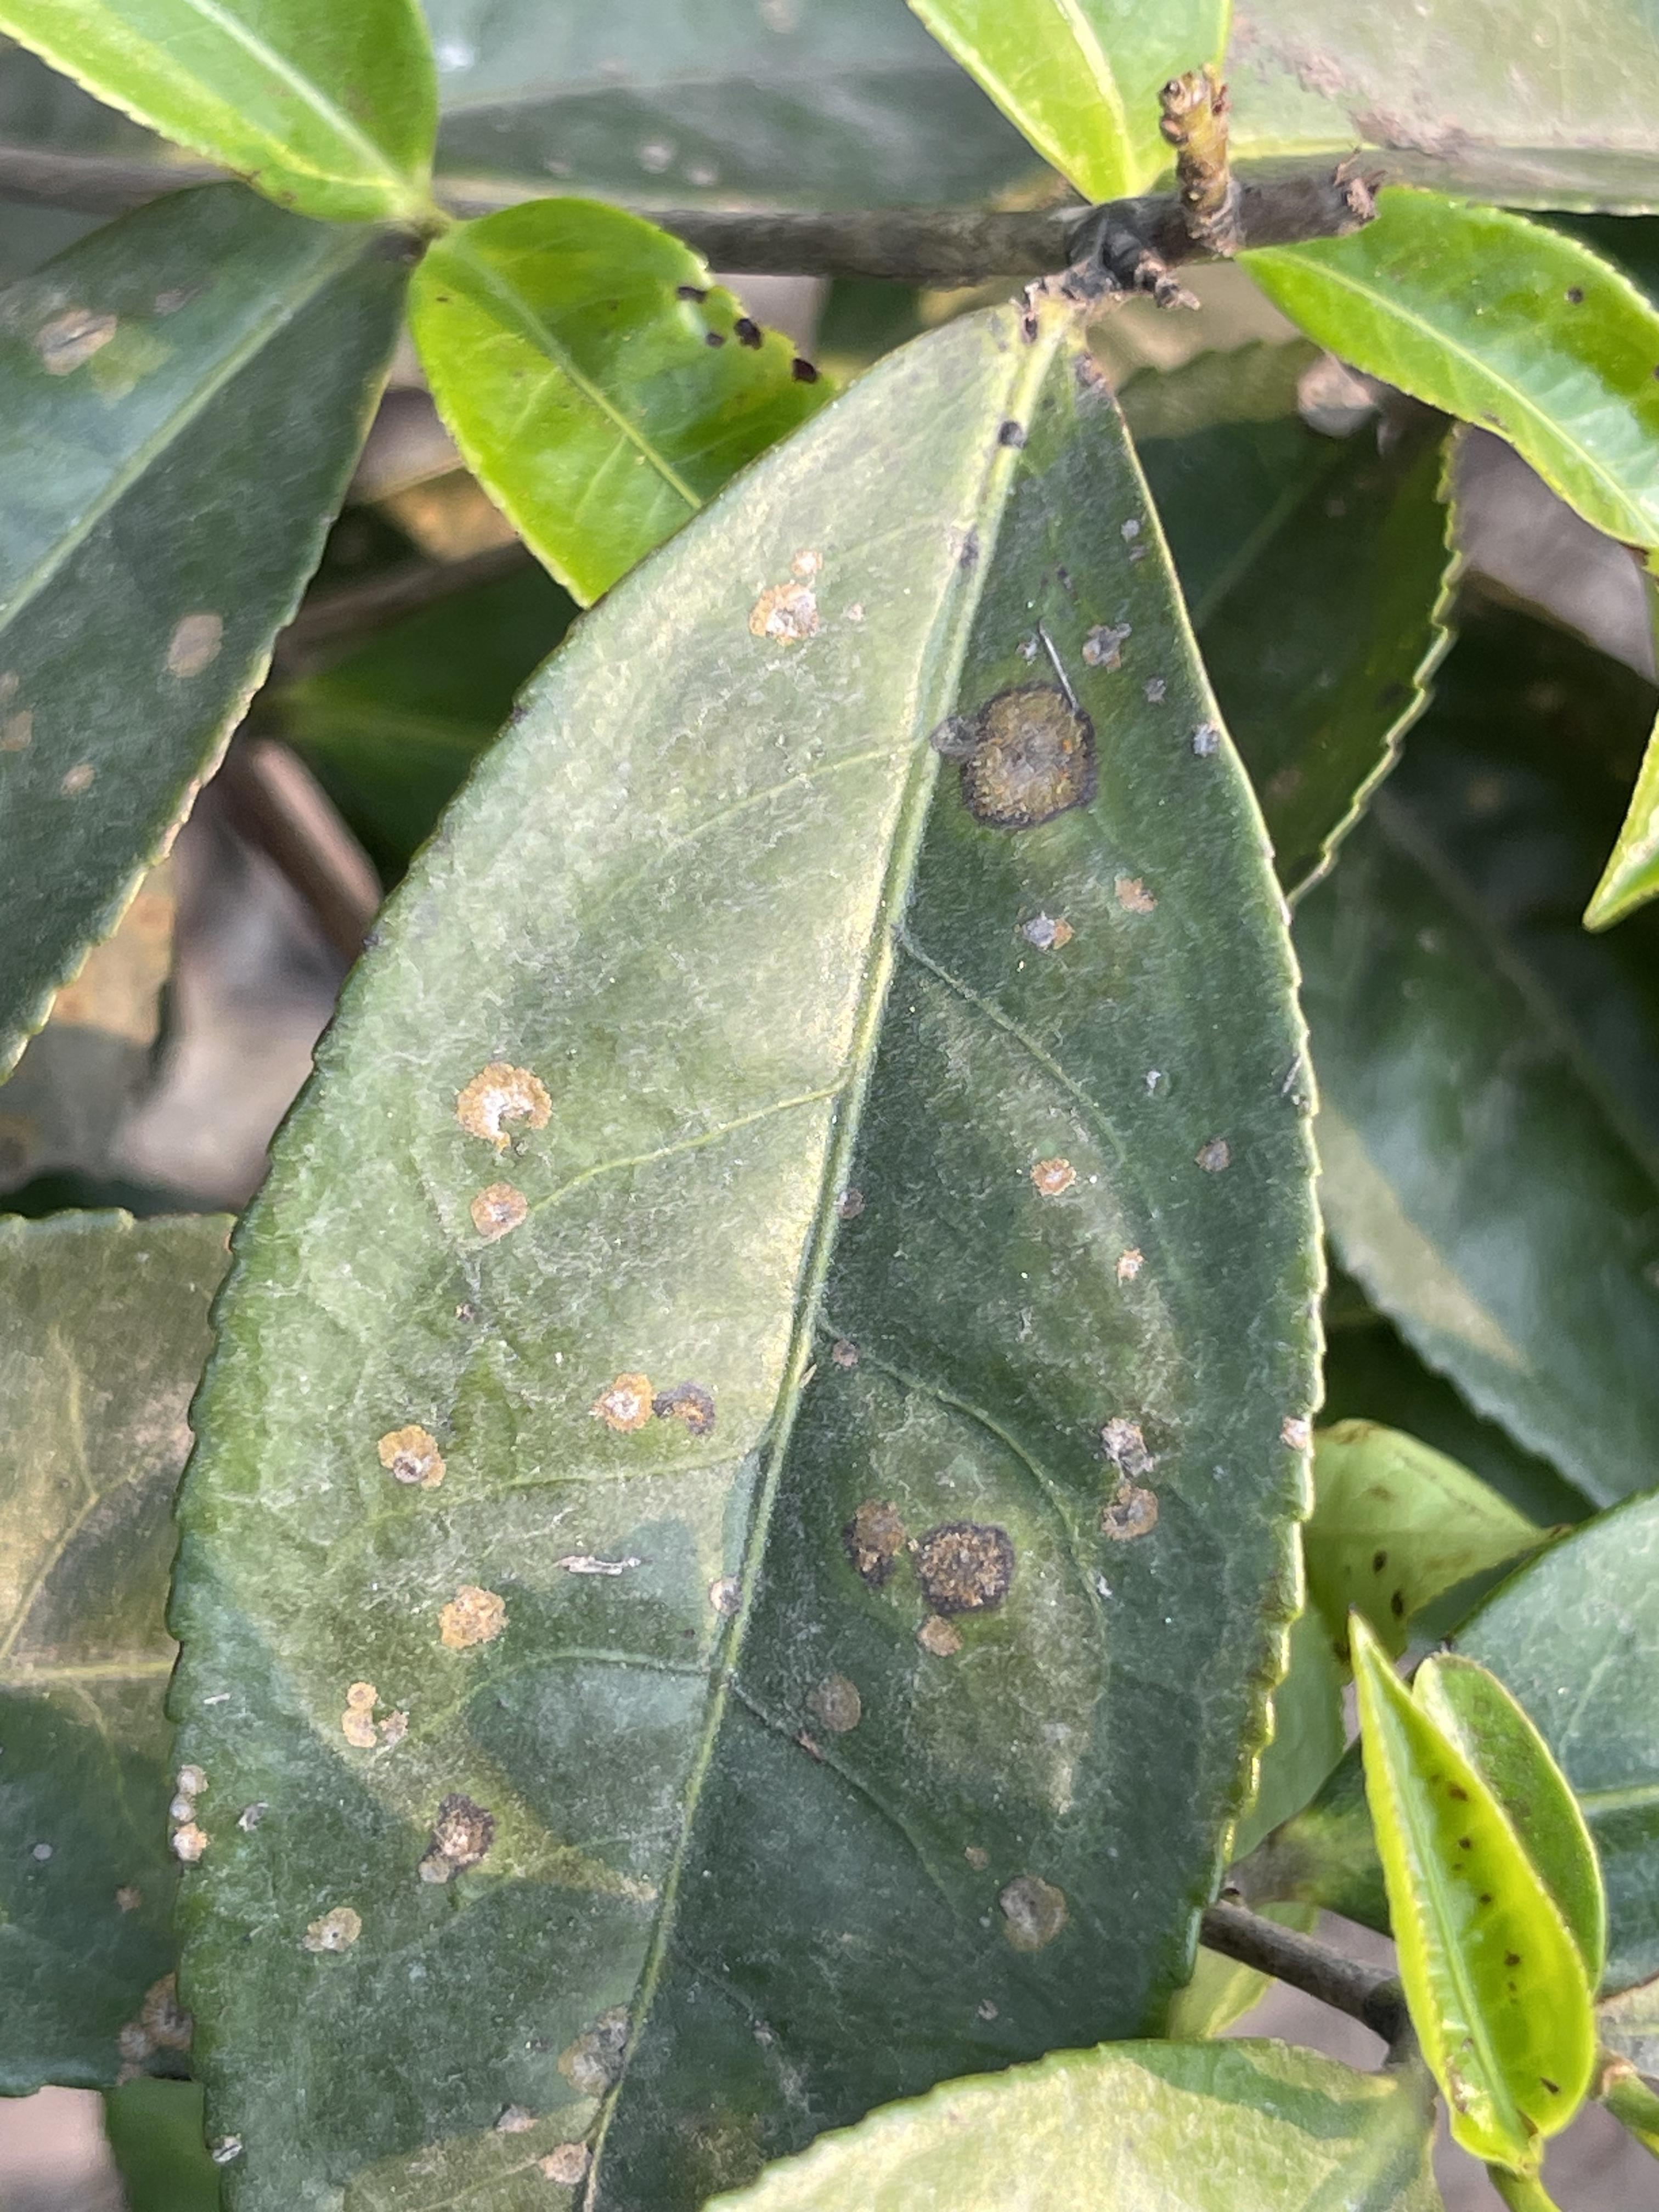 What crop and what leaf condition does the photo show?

tea, red rust
